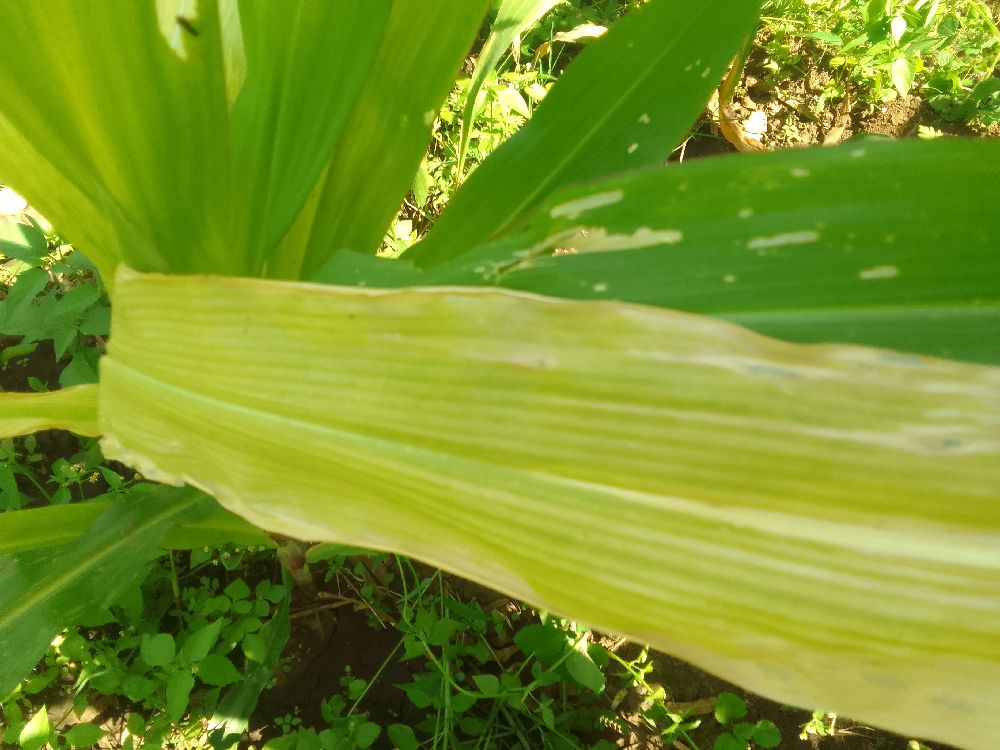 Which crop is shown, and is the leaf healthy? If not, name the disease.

maize, maize lethal necrosis
